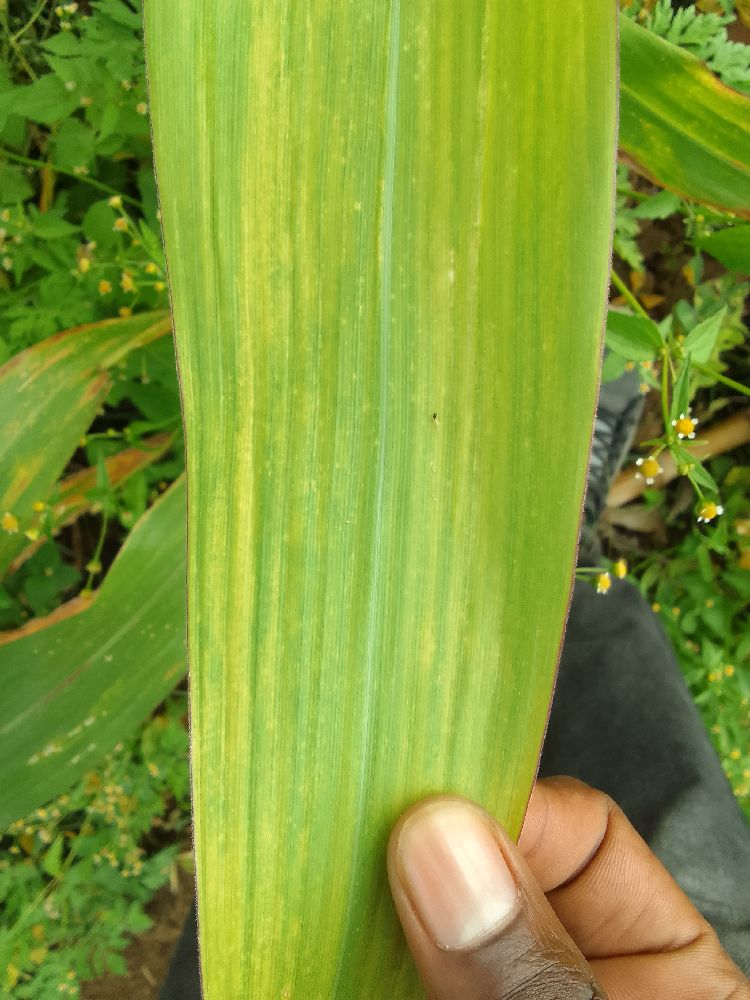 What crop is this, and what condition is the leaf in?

maize, maize lethal necrosis
